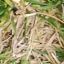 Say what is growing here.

grass
